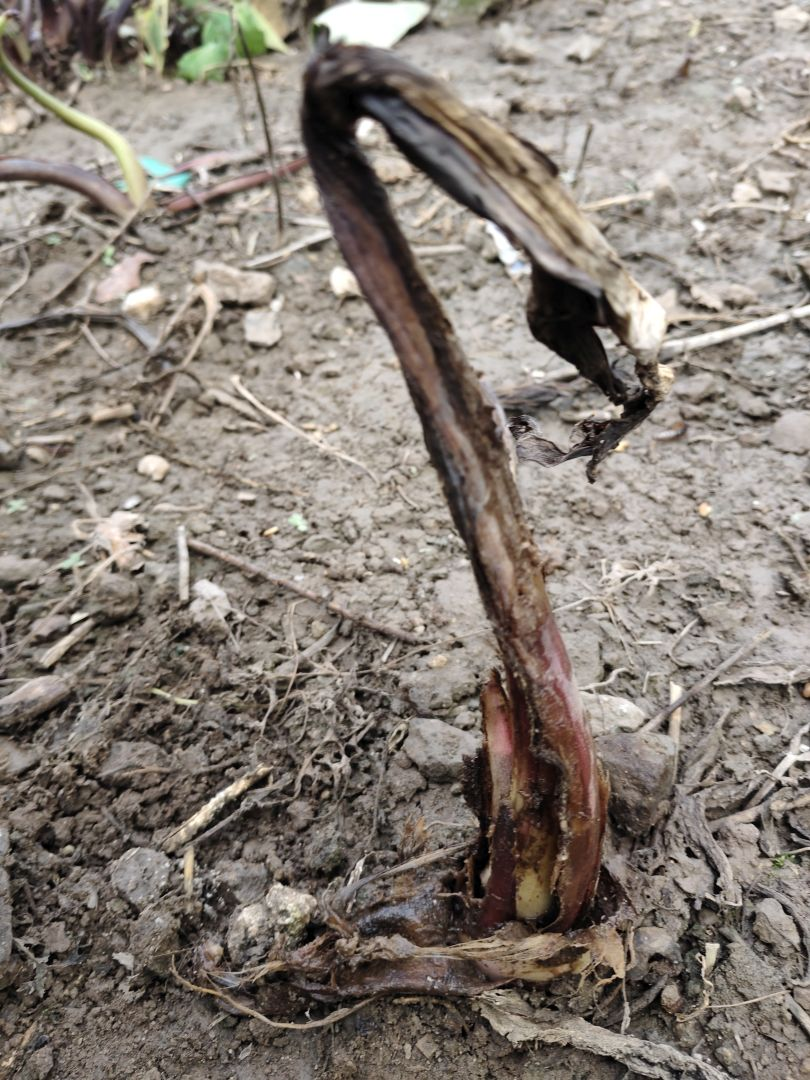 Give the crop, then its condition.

taro, root rot
